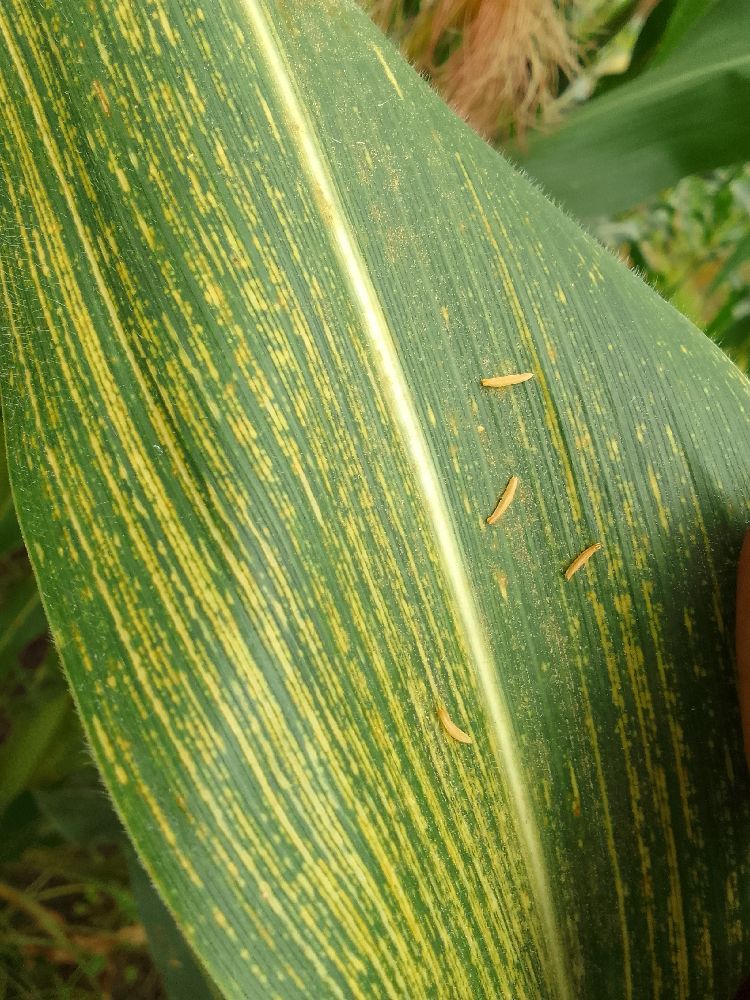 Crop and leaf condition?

maize, maize streak virus
